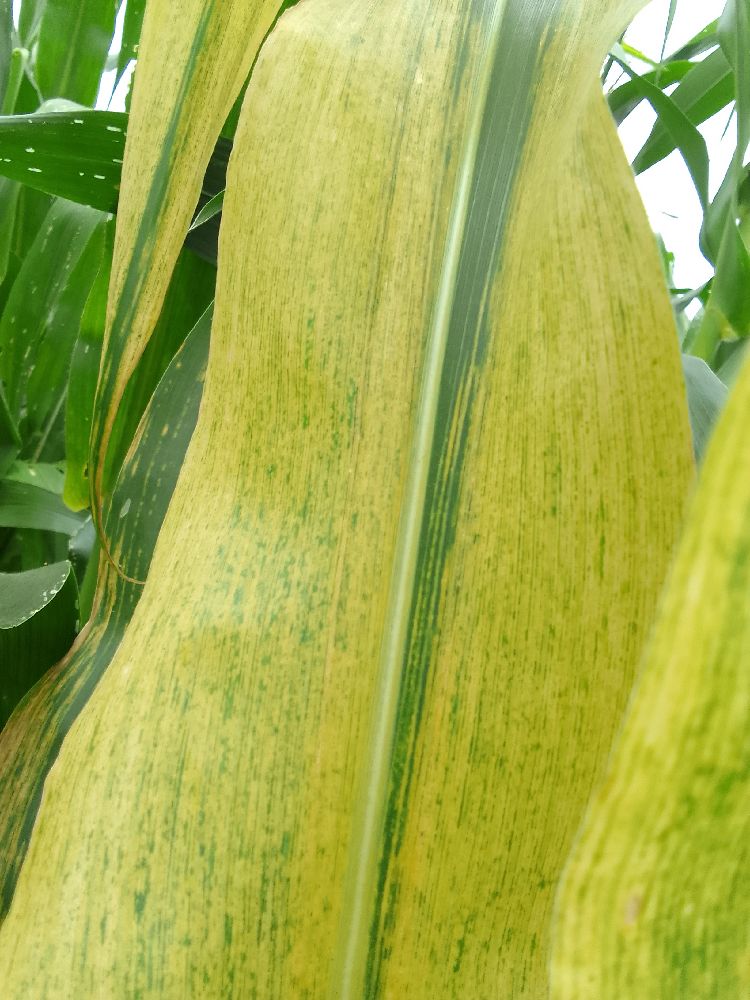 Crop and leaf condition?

maize, healthy
